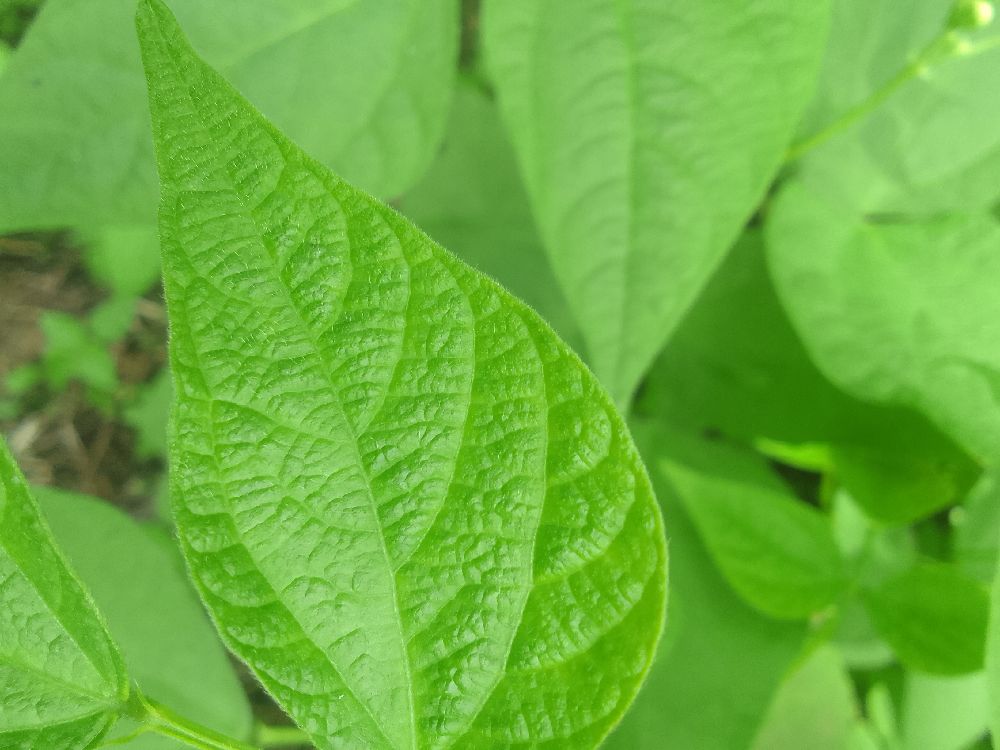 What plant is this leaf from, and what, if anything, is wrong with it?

common bean, healthy
